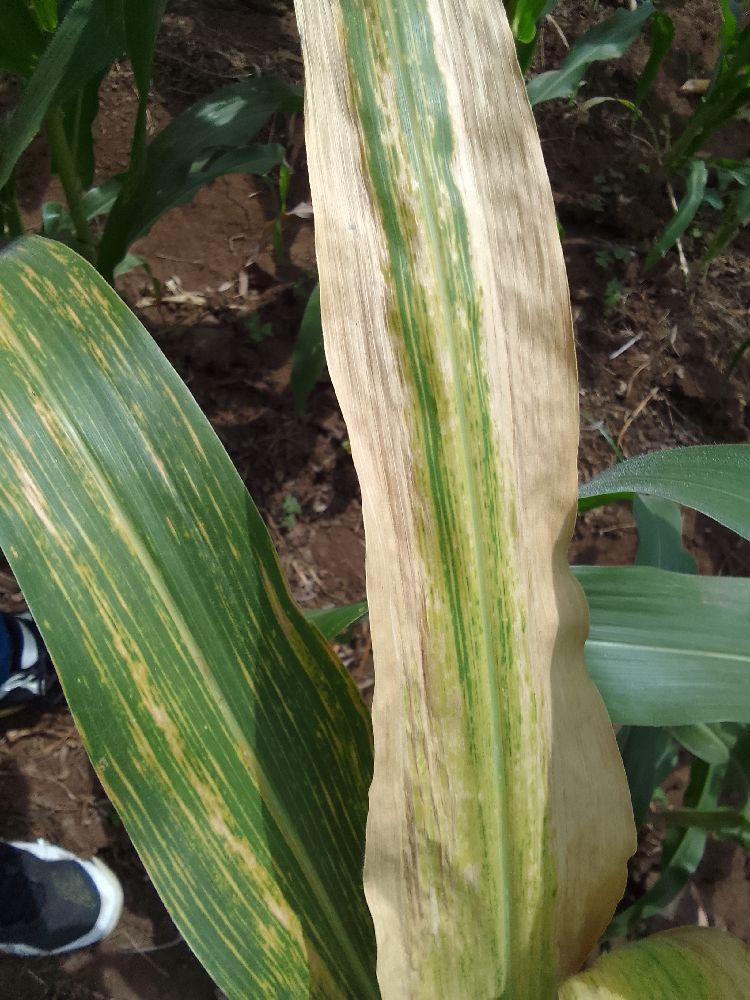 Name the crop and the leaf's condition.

maize, maize lethal necrosis
